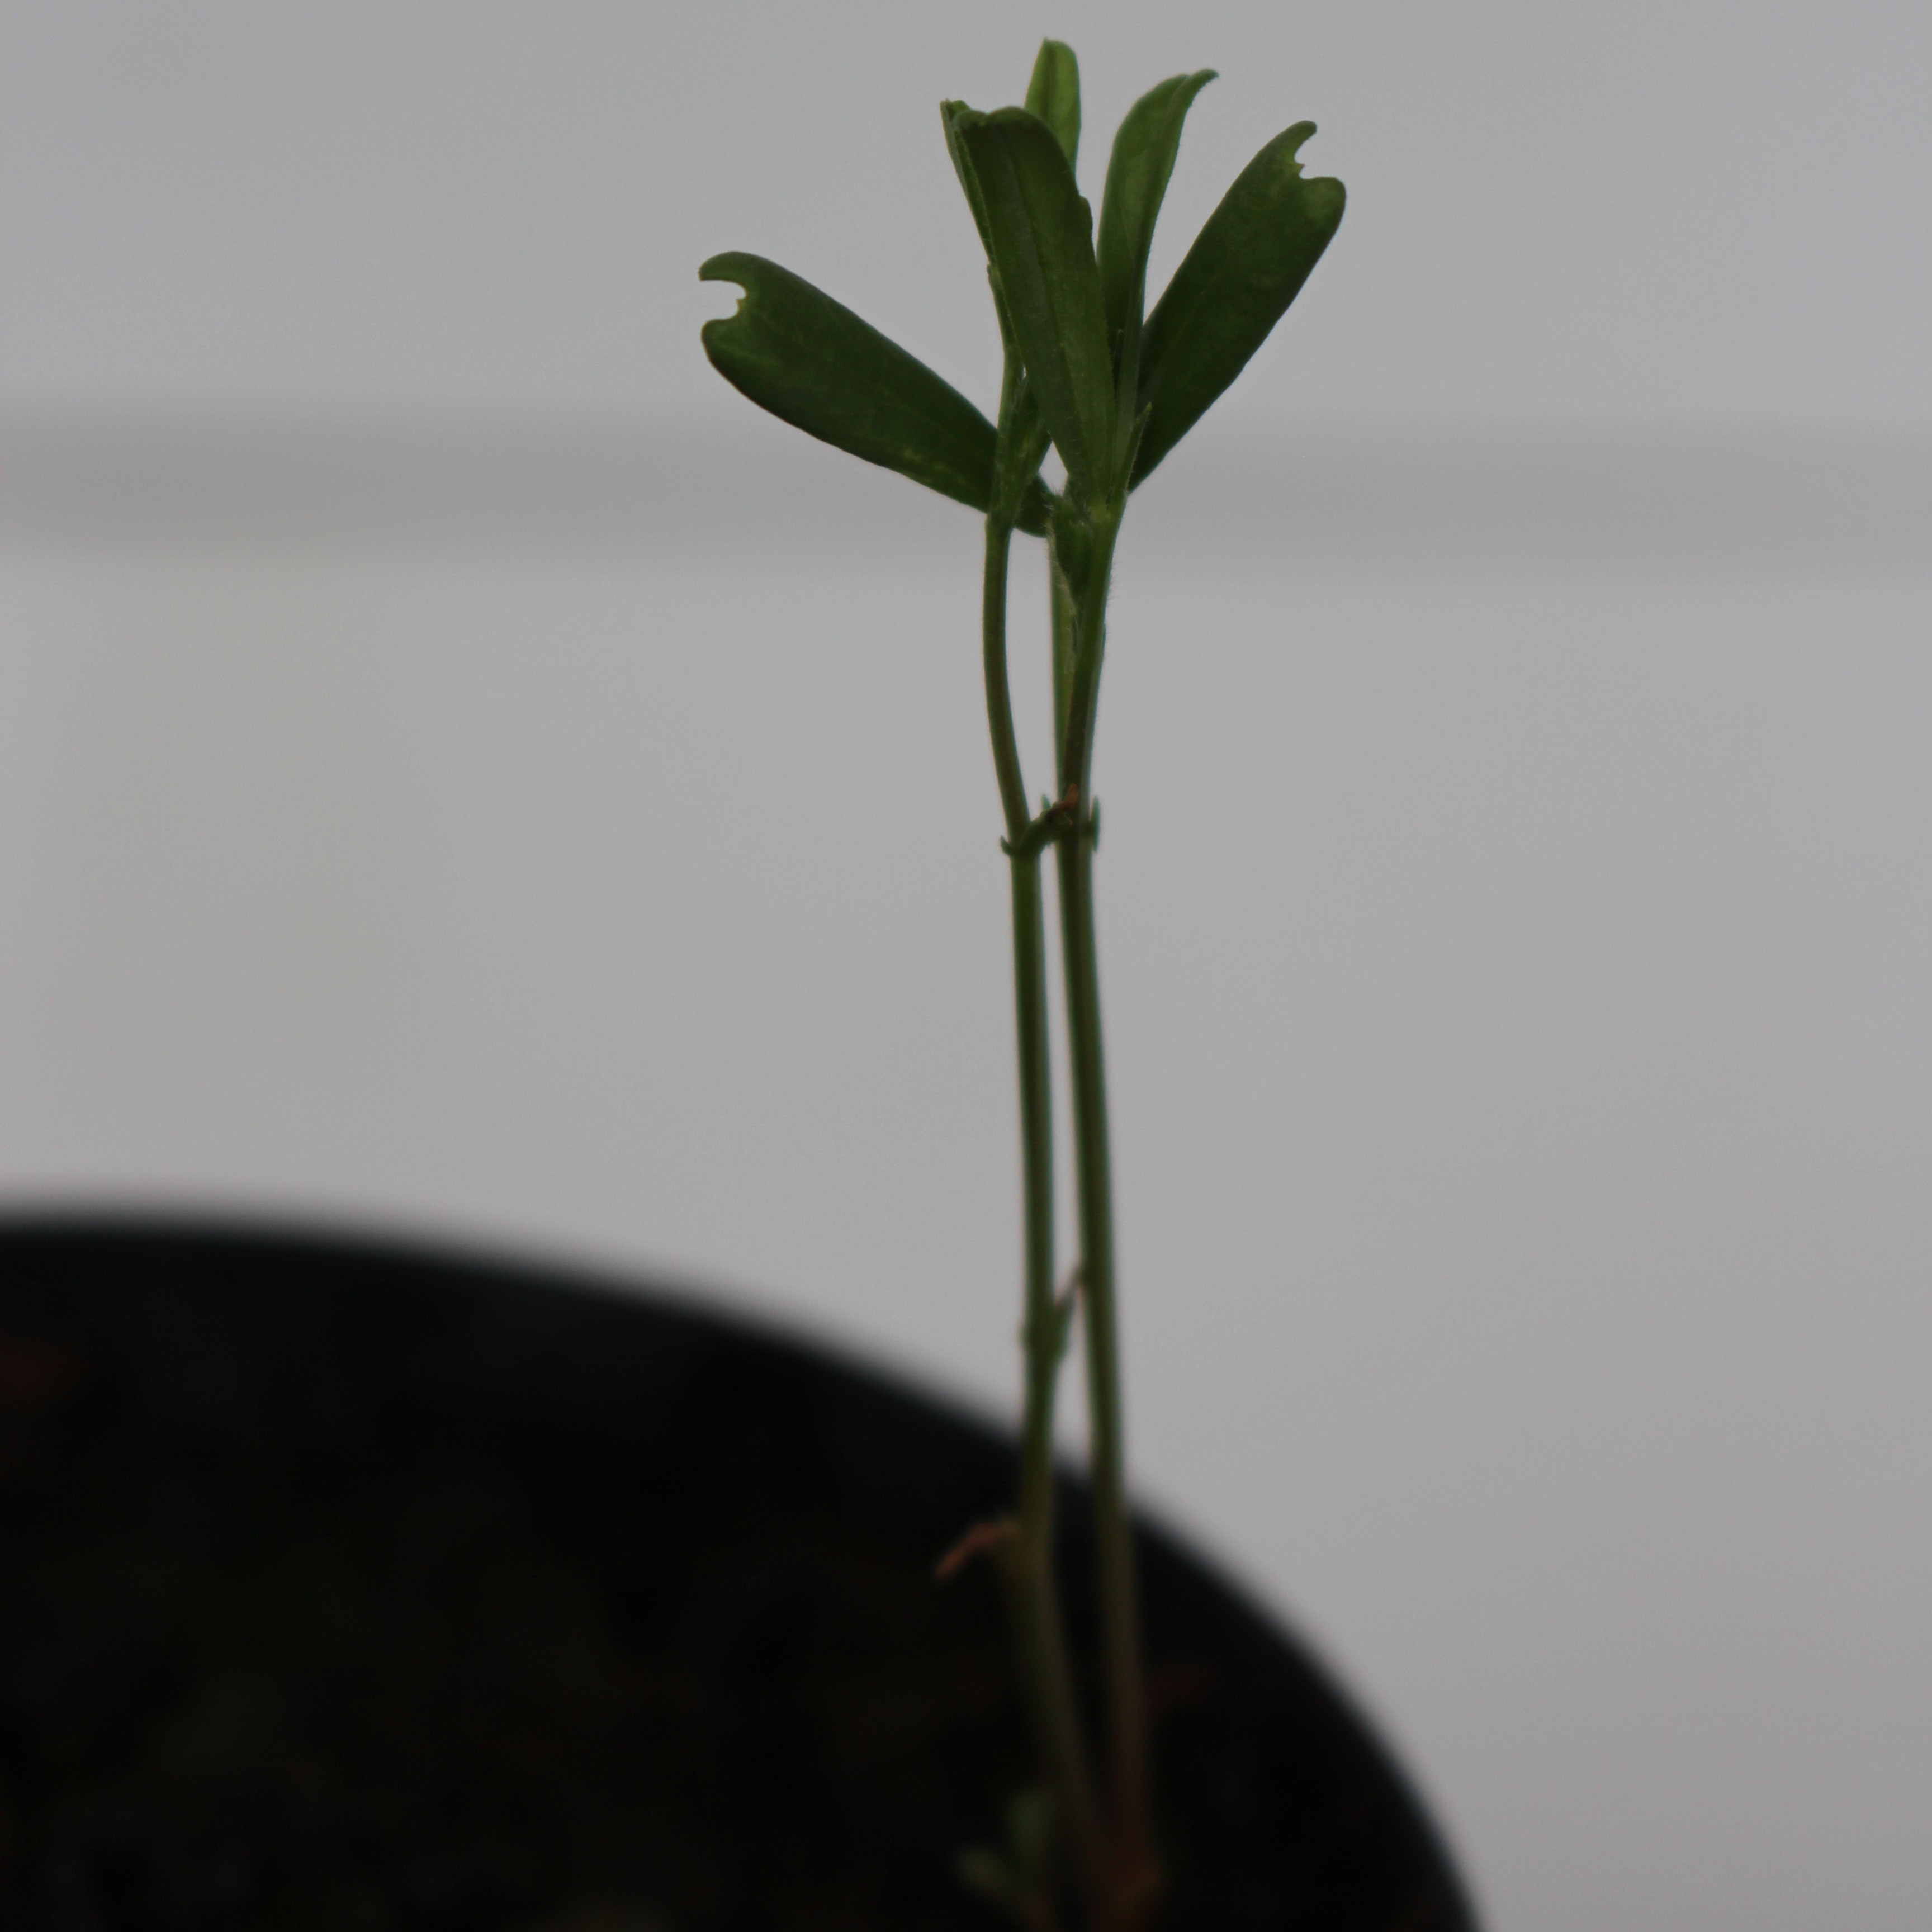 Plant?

Vicia sativa
